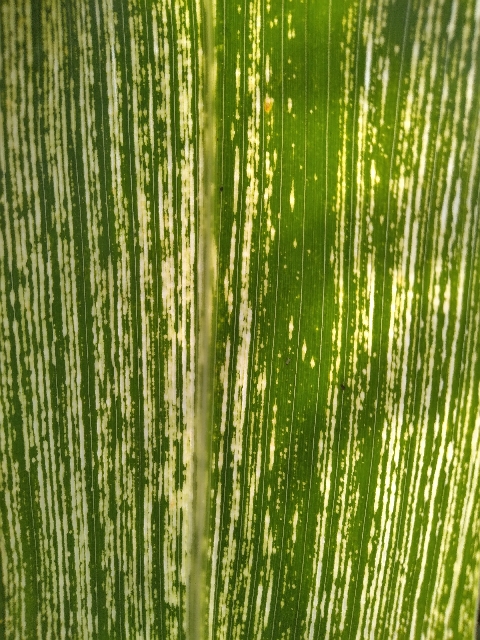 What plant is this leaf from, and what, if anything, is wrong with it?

maize, maize streak virus
